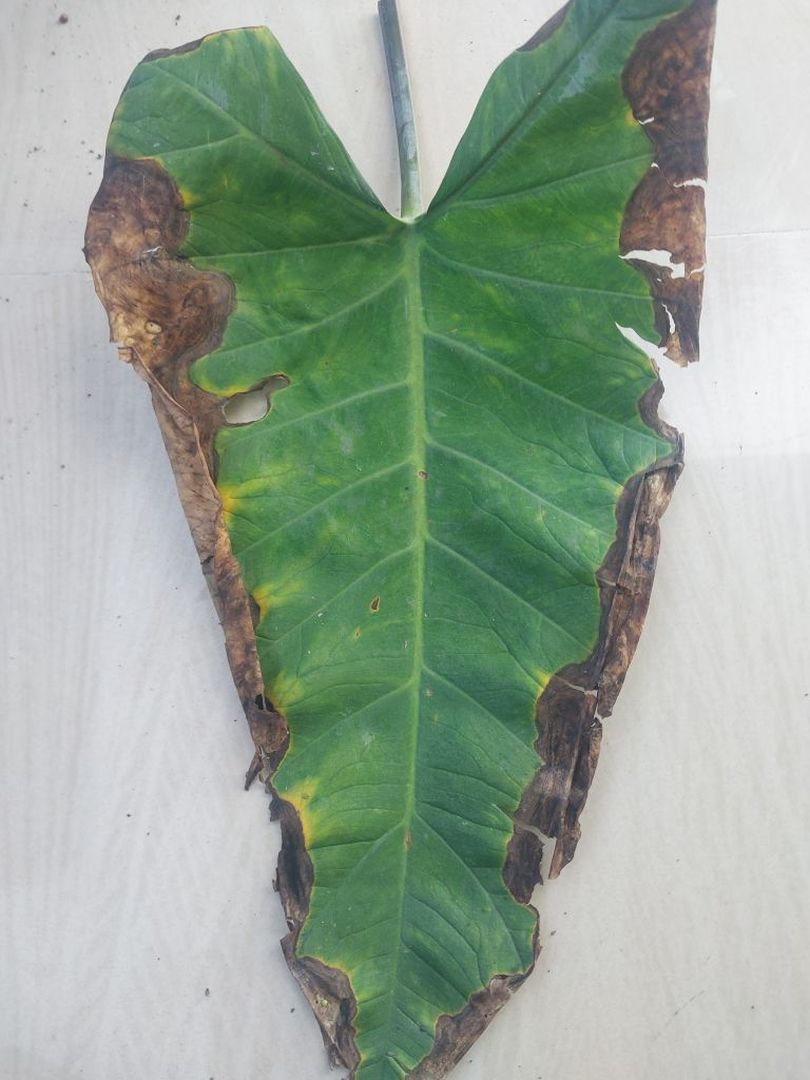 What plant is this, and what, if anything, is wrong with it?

taro, leaf blight
